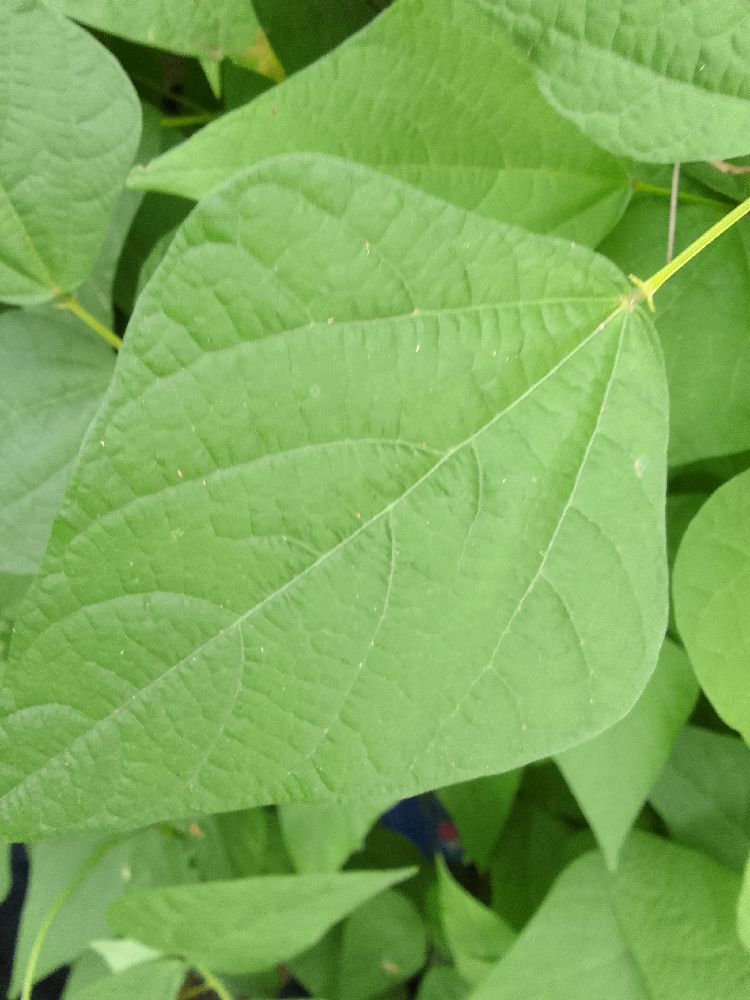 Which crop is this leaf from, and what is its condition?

common bean, healthy
